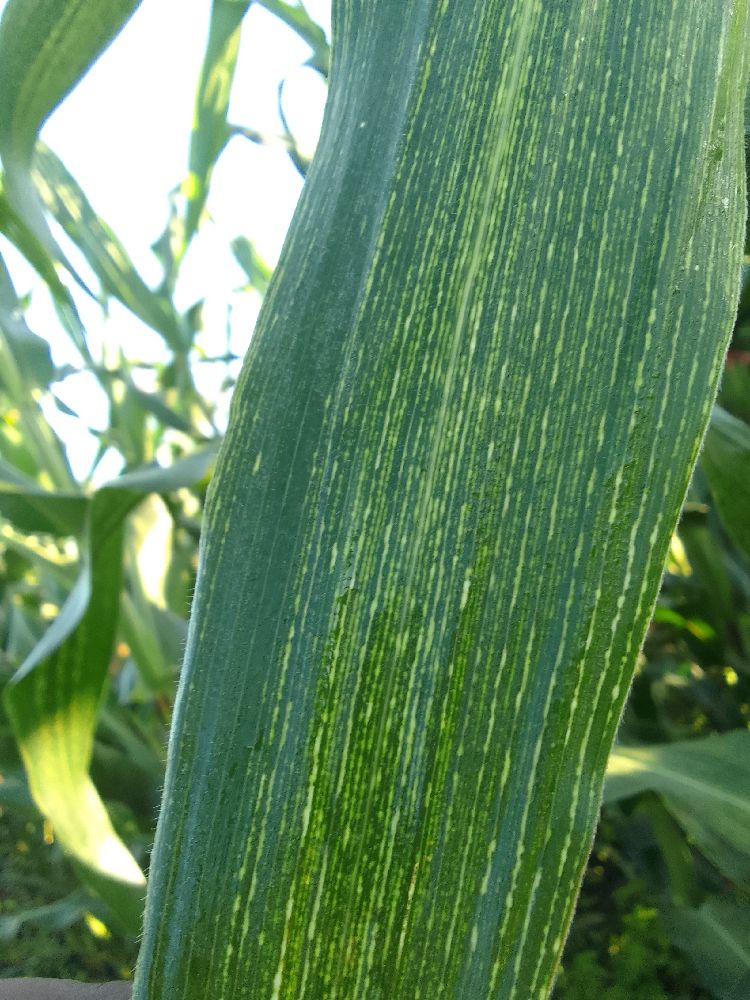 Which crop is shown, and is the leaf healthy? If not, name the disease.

maize, maize streak virus
